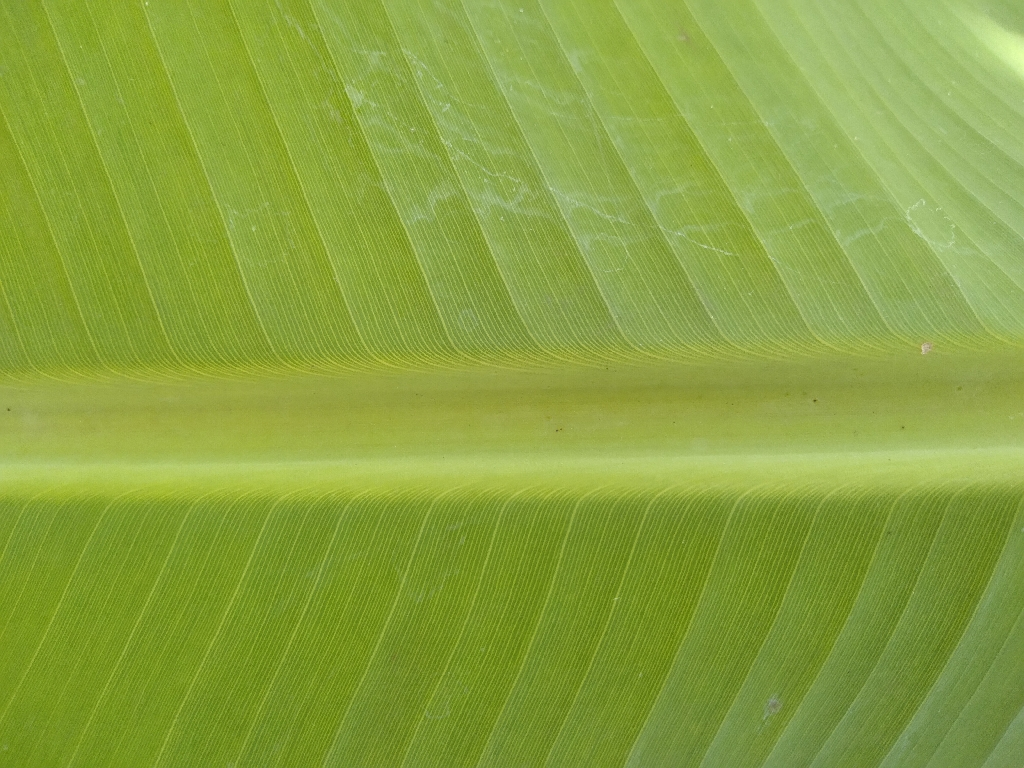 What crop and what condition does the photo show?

banana, healthy
